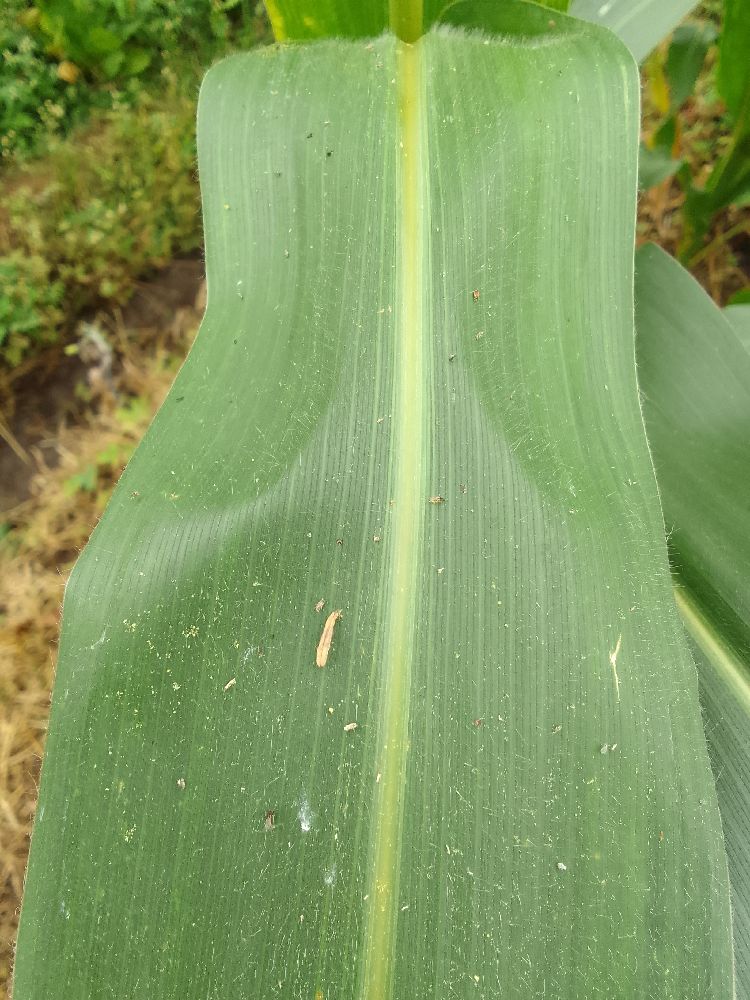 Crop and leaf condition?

maize, healthy
